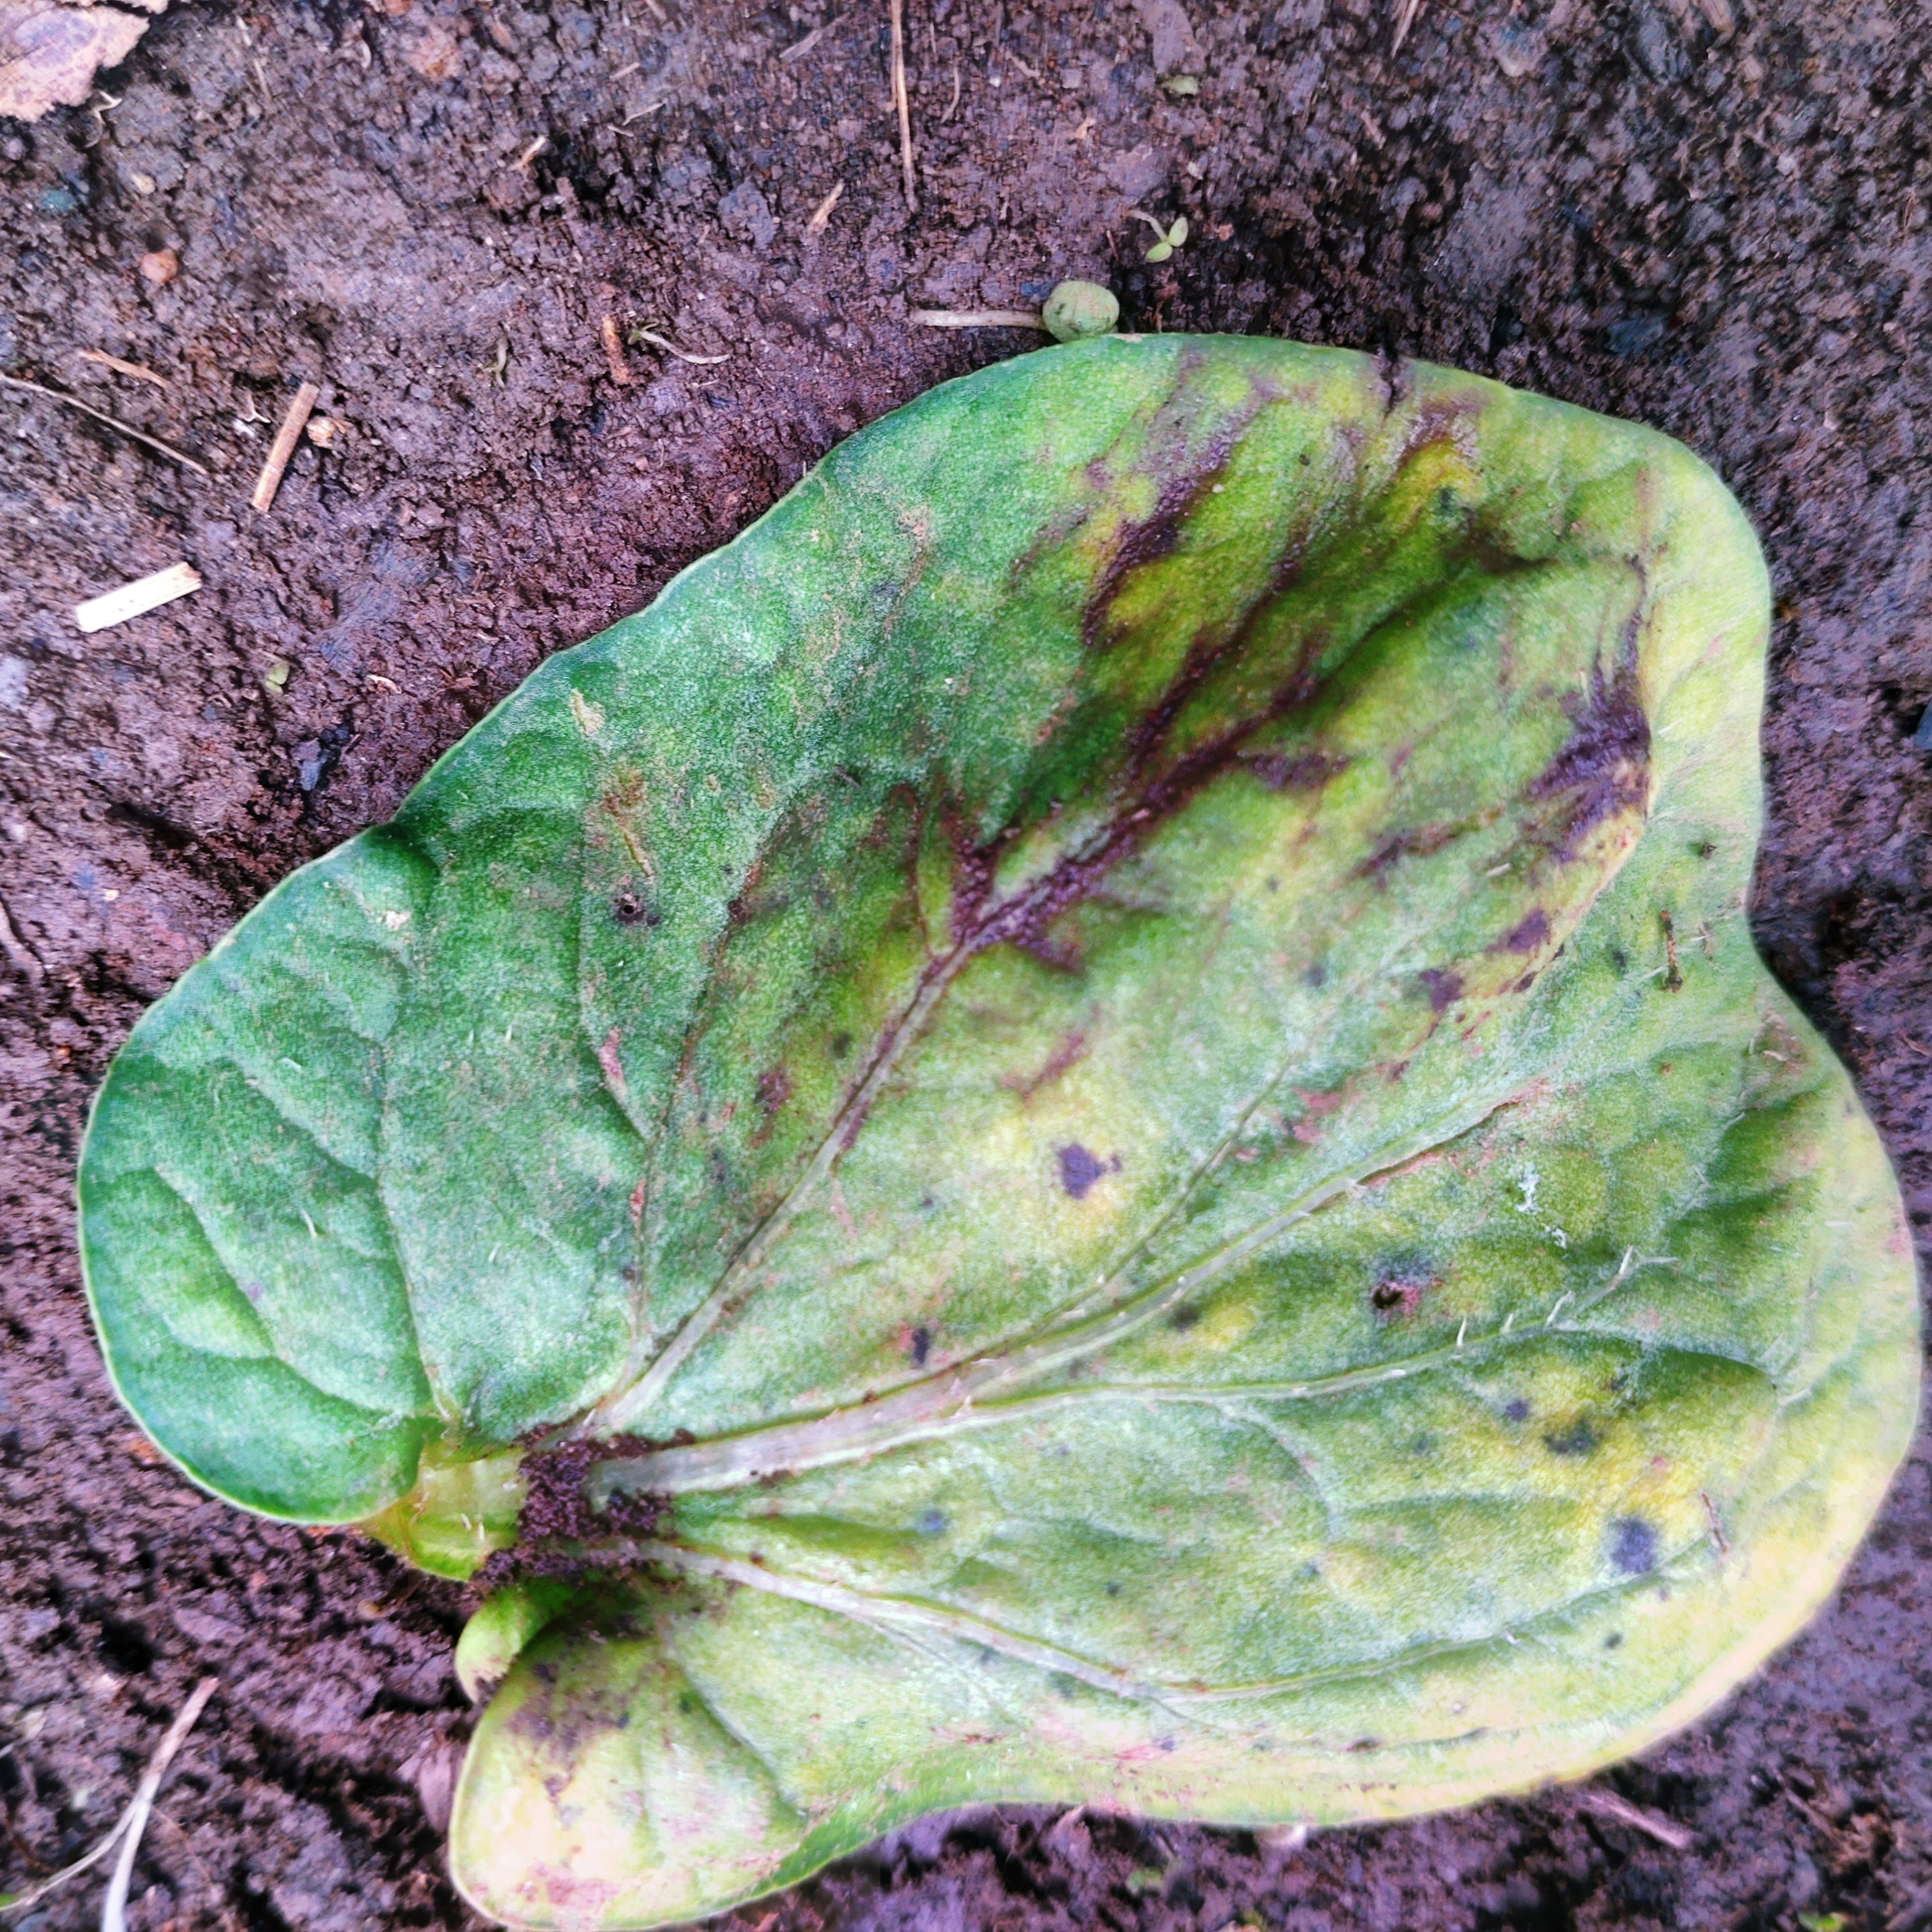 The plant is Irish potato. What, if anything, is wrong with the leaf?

late blight
